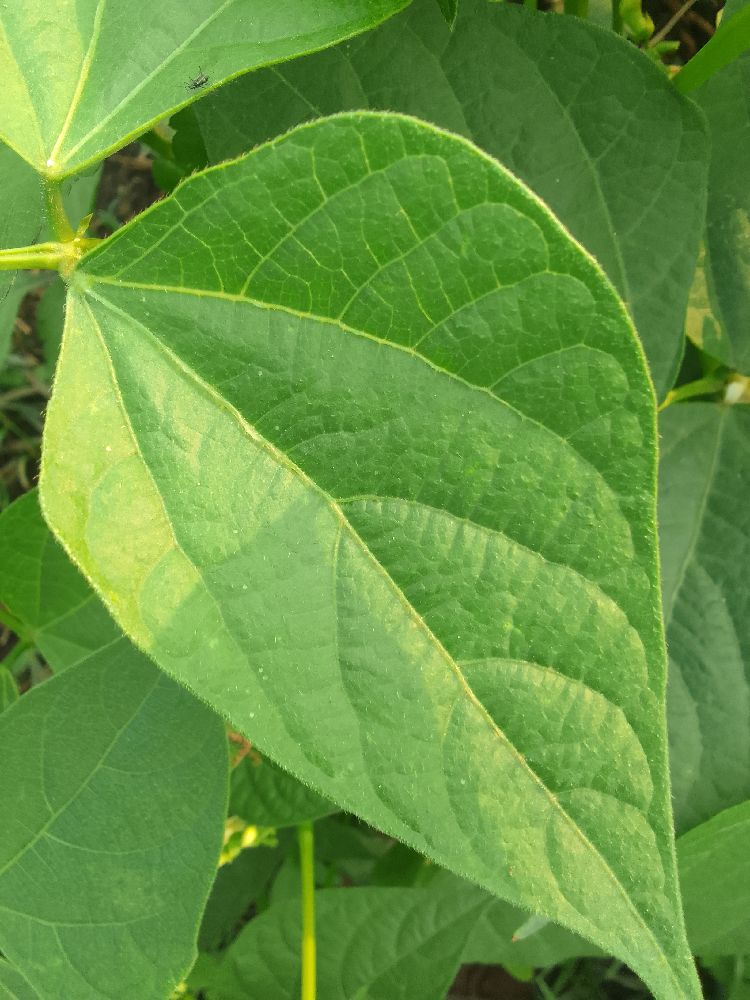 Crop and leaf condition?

common bean, healthy
